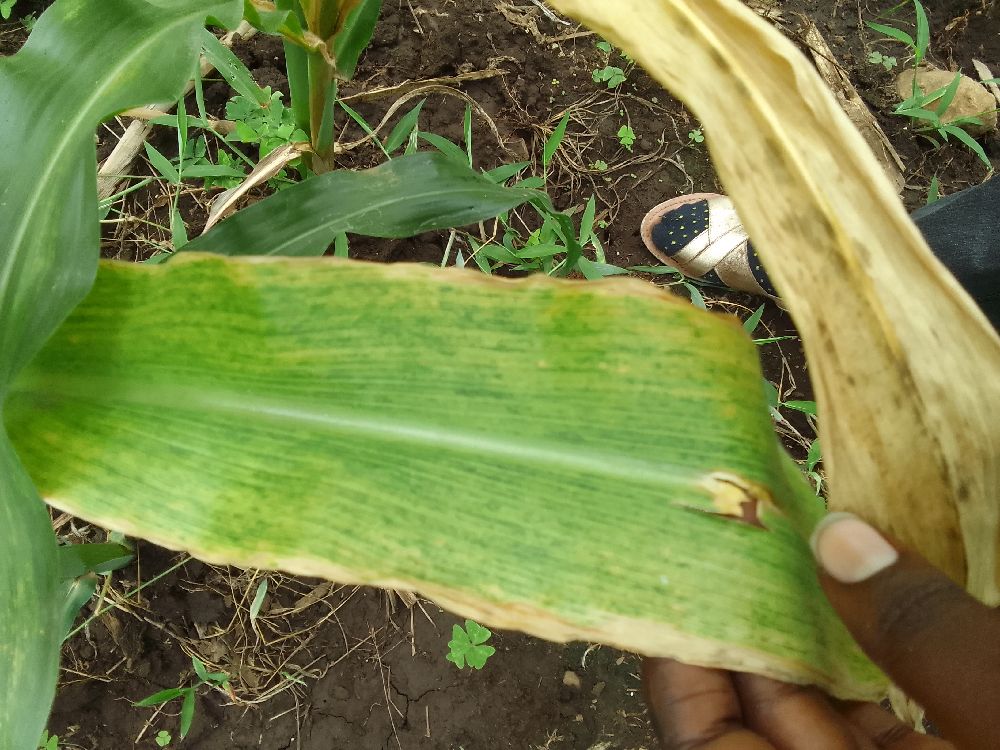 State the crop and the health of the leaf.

maize, maize lethal necrosis
